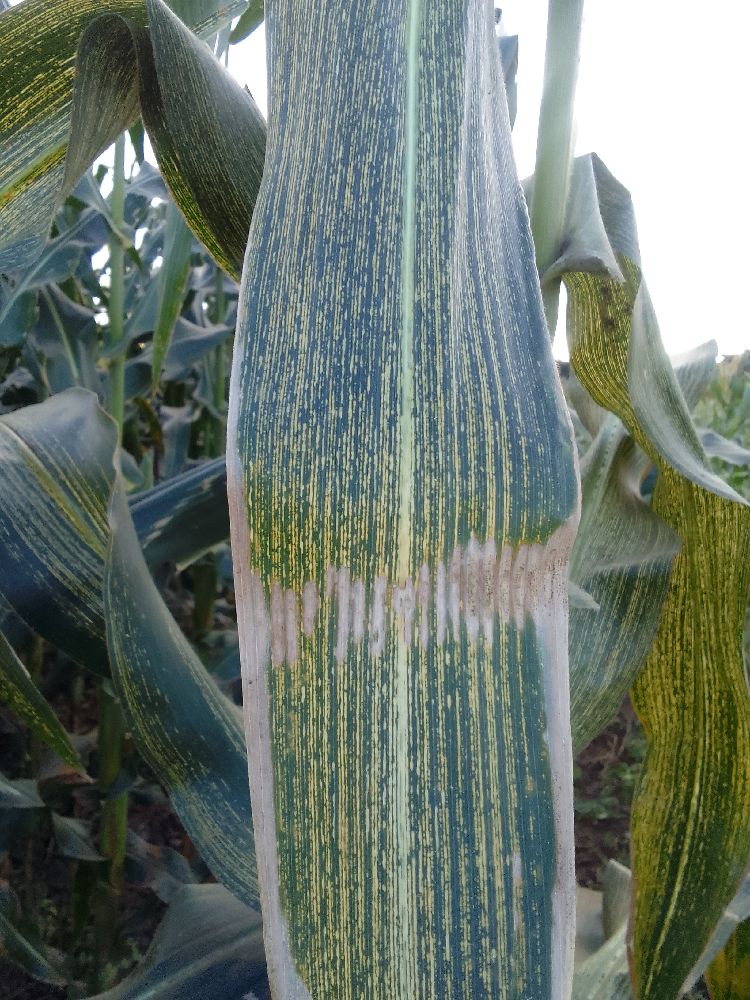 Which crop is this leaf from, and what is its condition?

maize, maize streak virus
